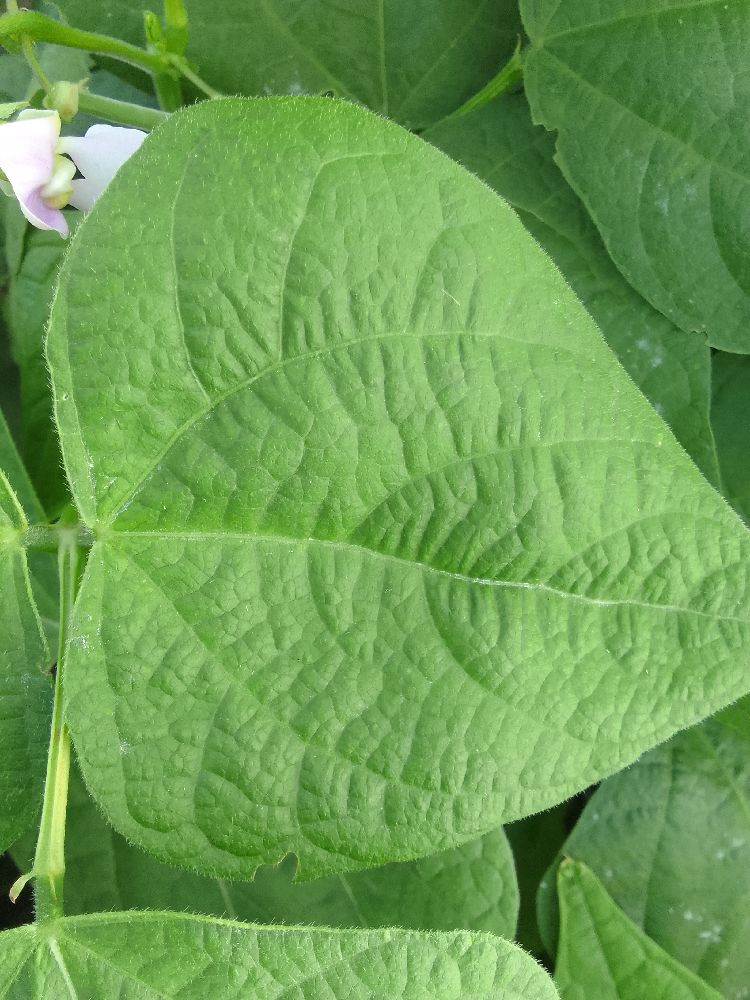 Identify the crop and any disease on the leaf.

common bean, healthy
